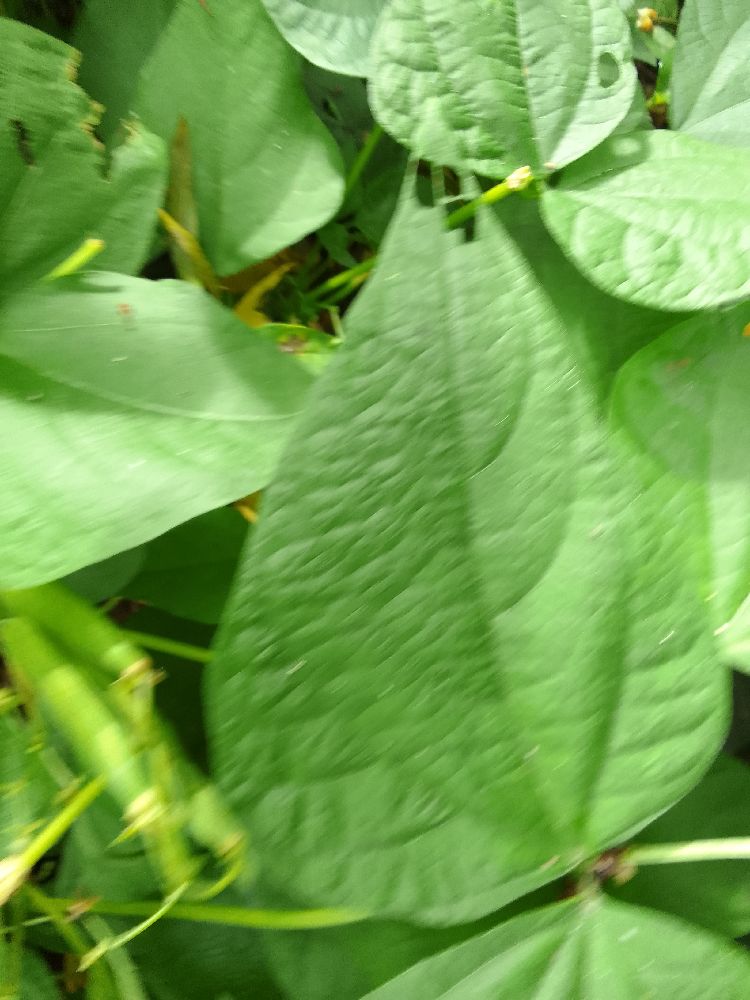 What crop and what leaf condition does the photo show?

common bean, healthy
